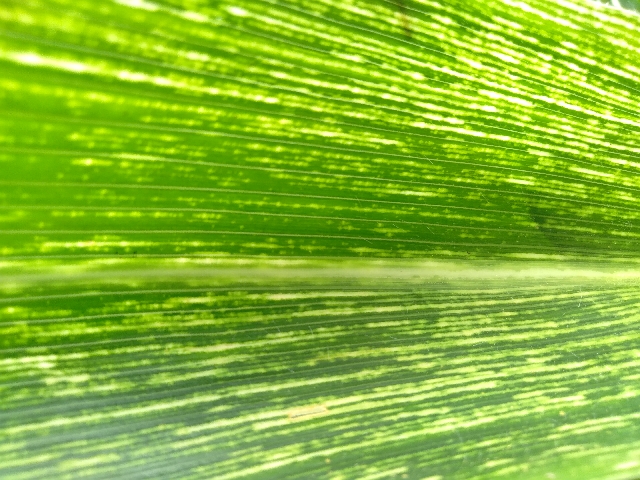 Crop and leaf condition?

maize, maize streak virus
